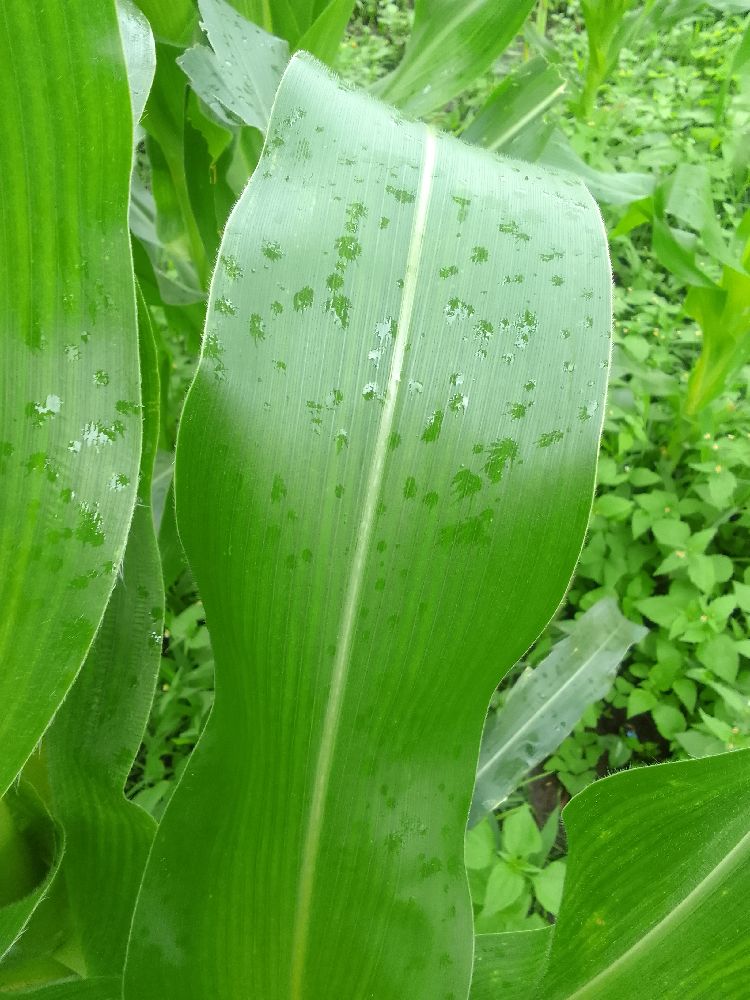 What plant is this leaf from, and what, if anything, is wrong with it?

maize, healthy
